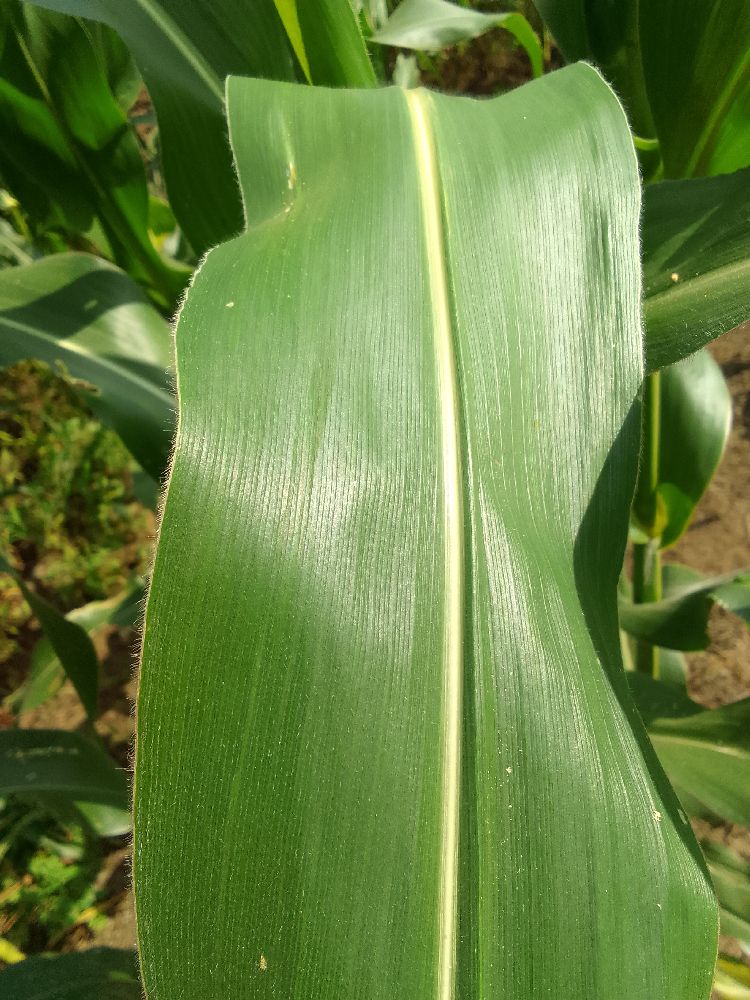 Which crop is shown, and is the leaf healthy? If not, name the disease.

maize, healthy
